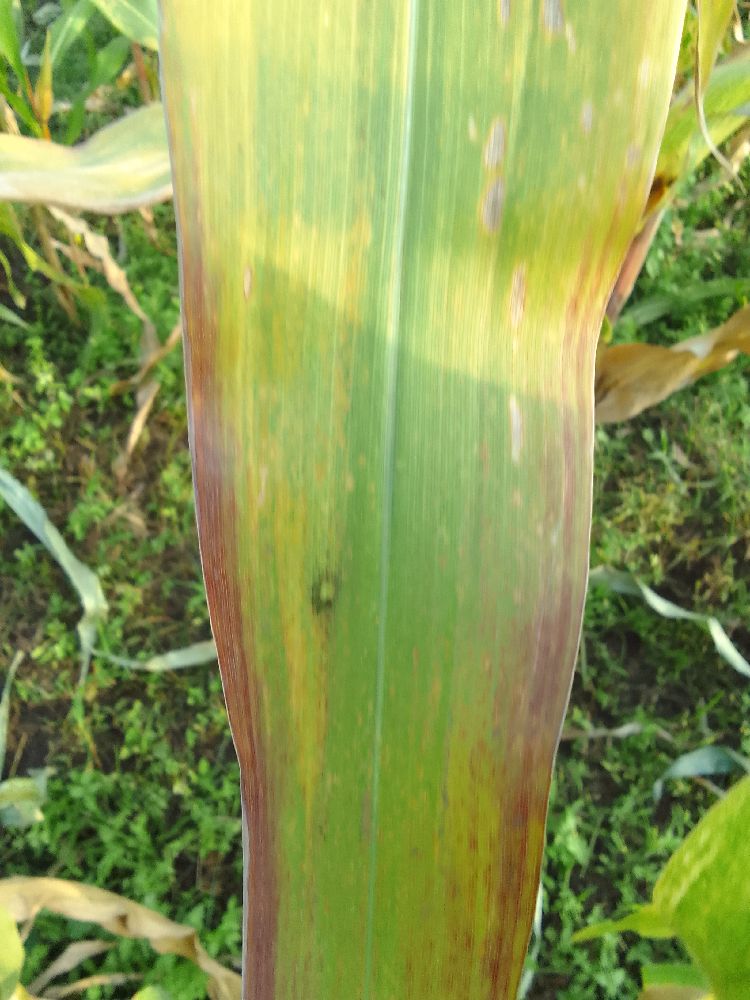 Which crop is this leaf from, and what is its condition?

maize, maize lethal necrosis
